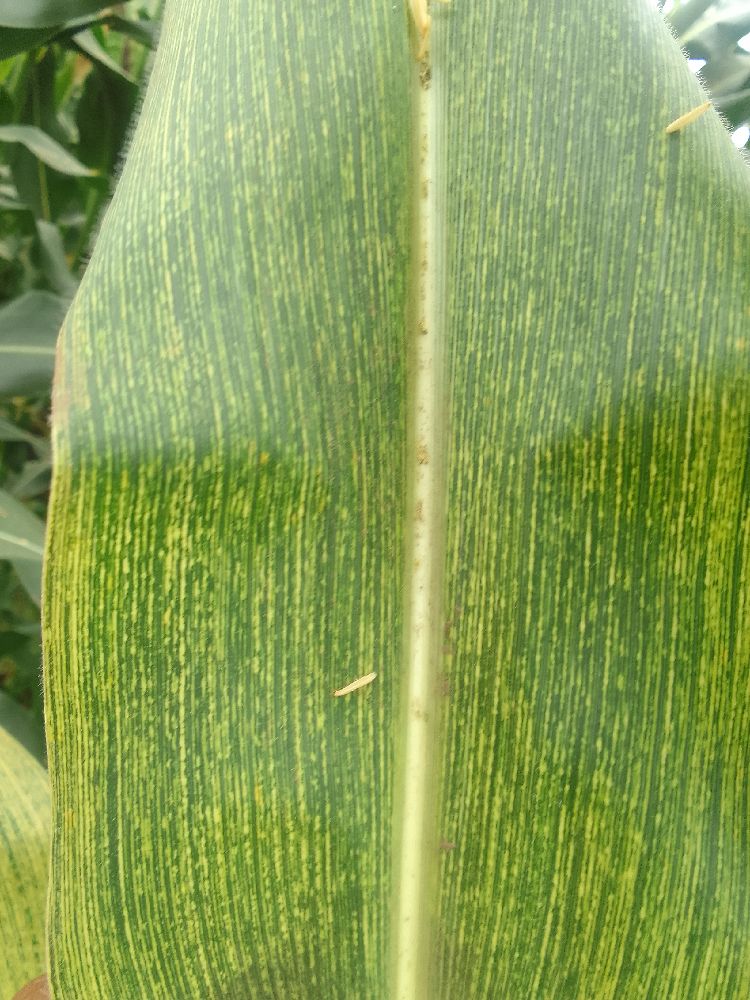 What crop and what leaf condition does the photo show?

maize, maize streak virus
